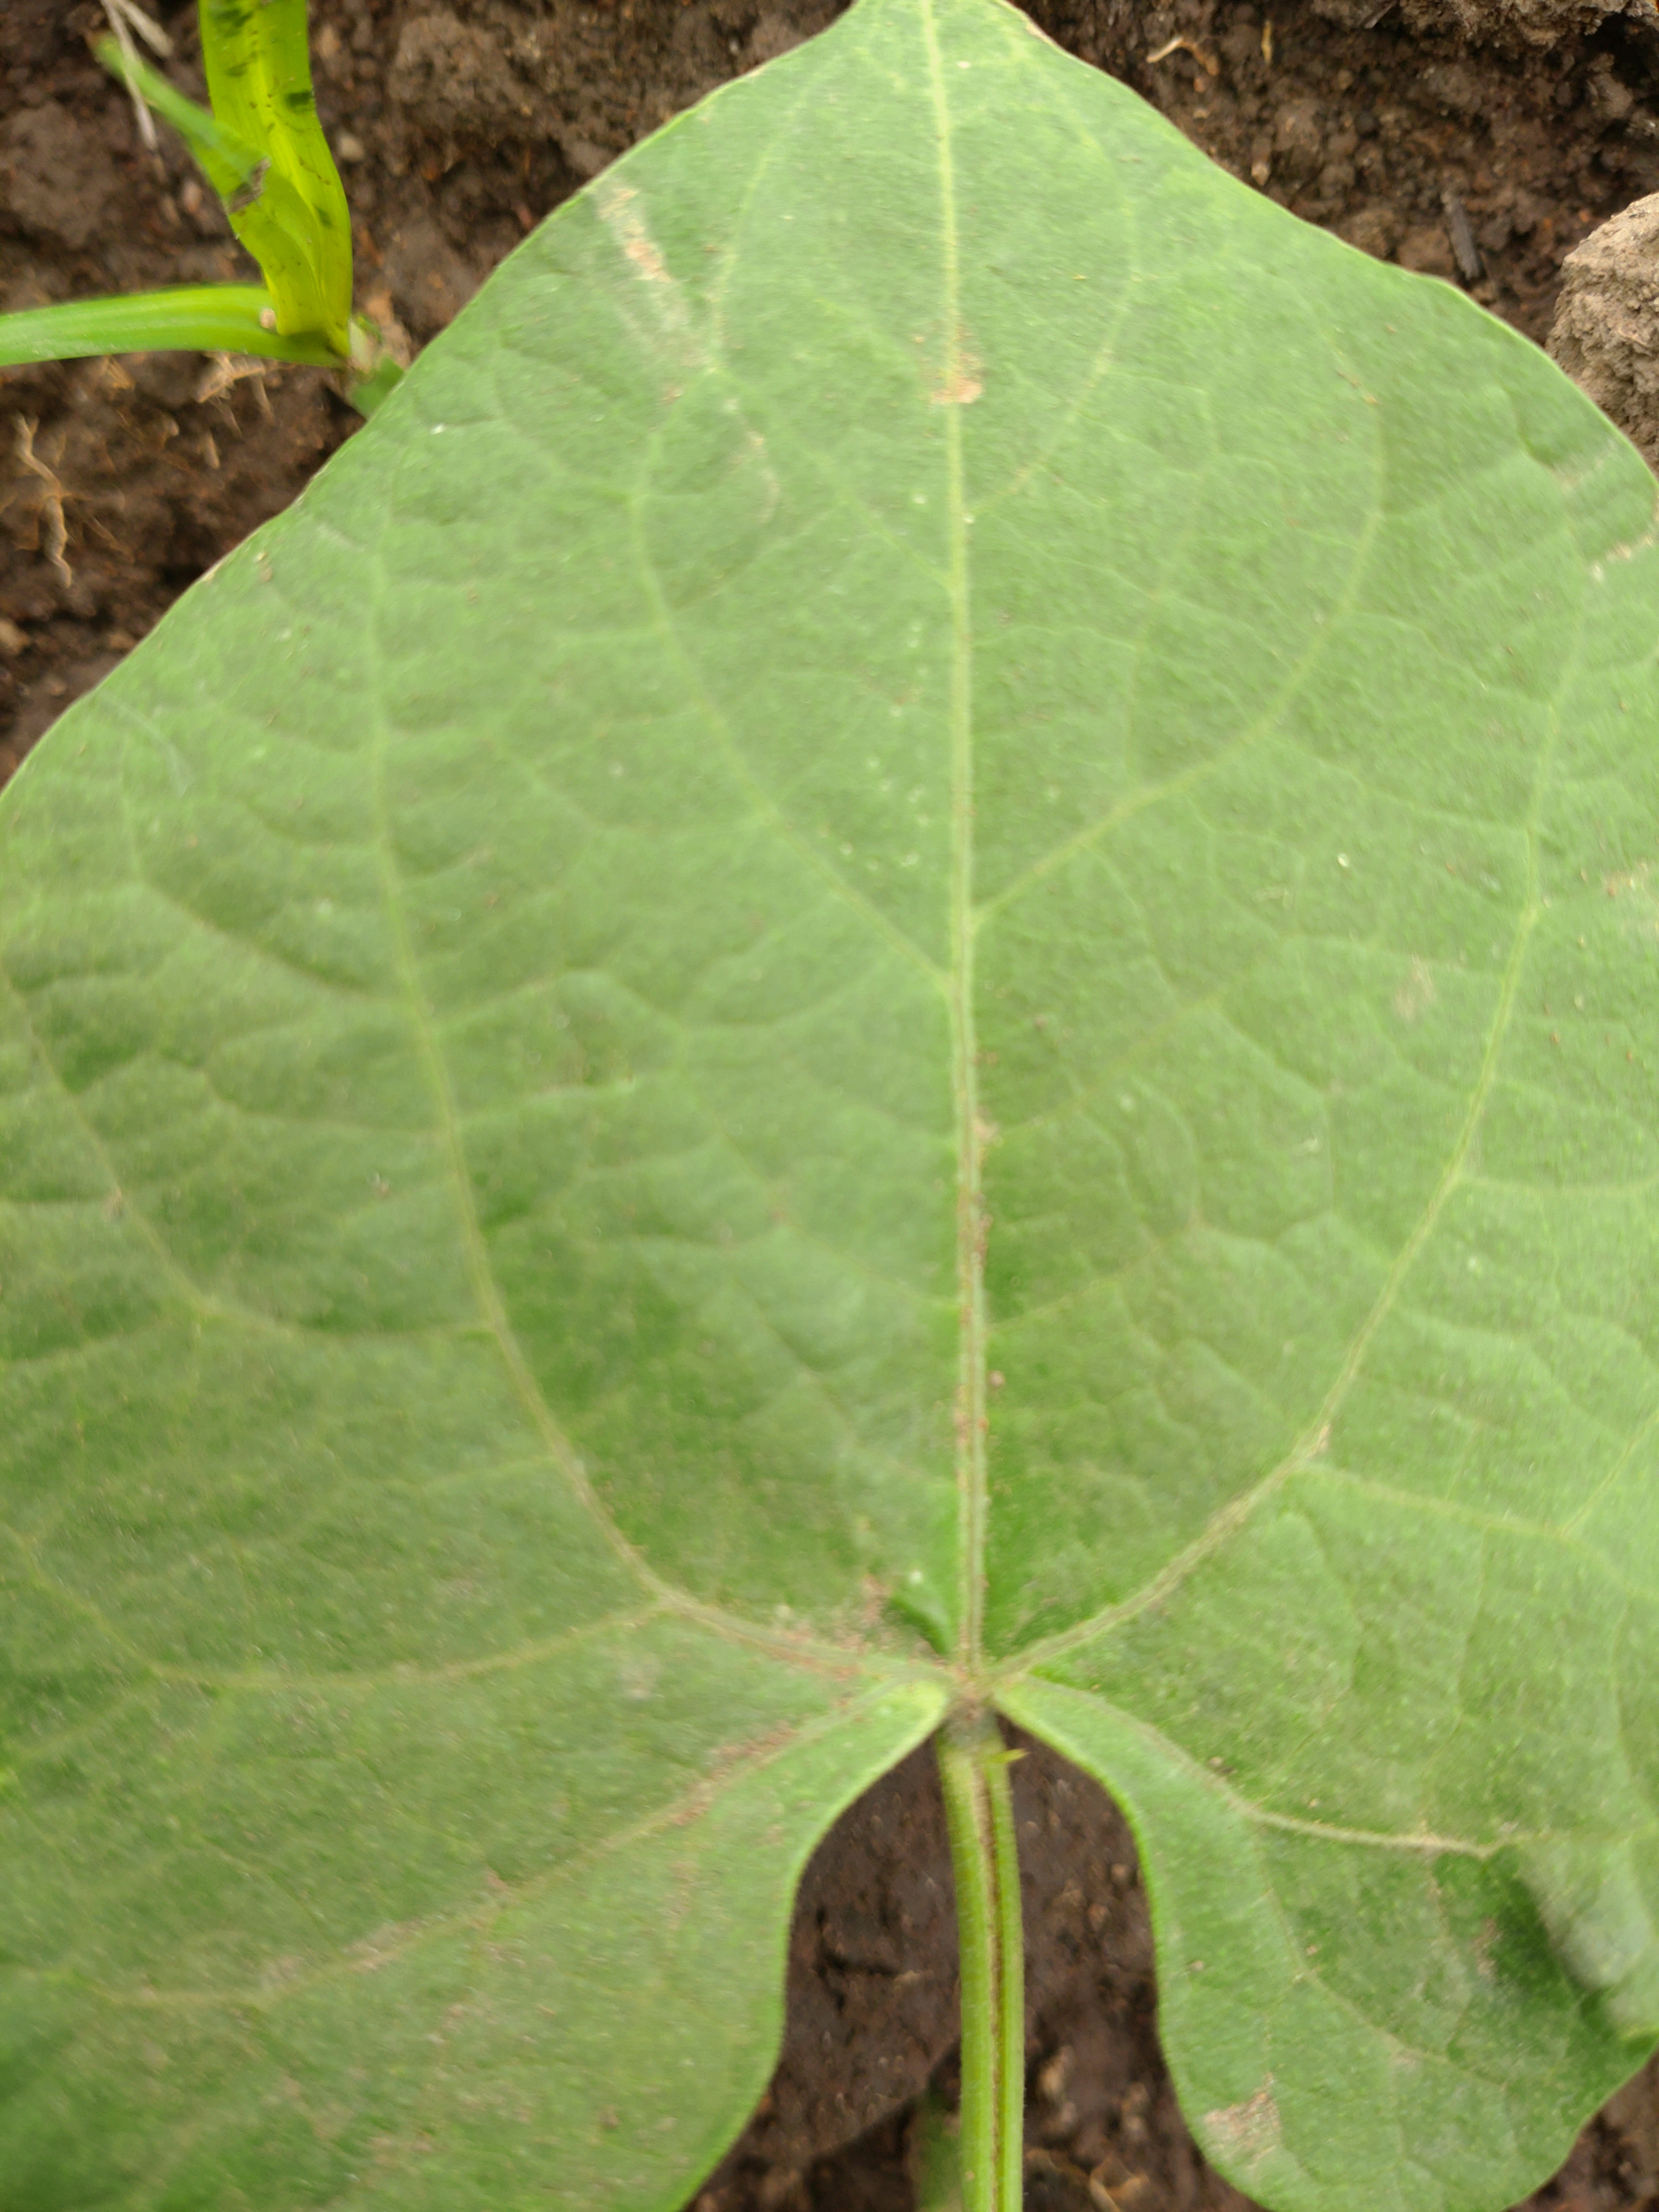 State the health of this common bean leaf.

healthy
